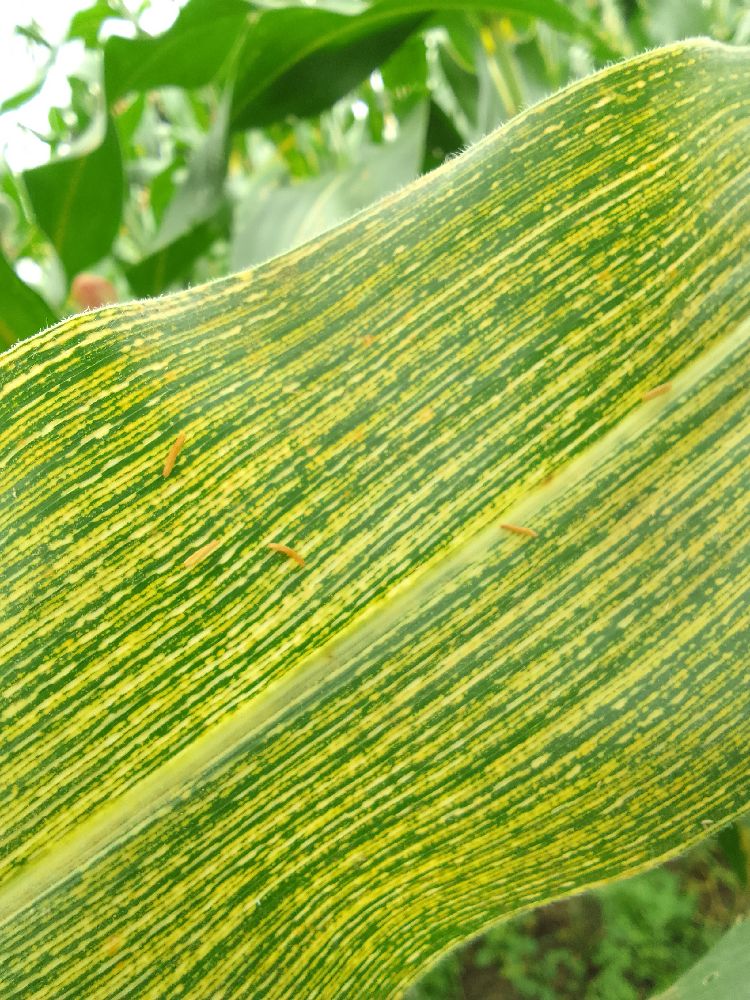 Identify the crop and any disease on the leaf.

maize, maize streak virus
